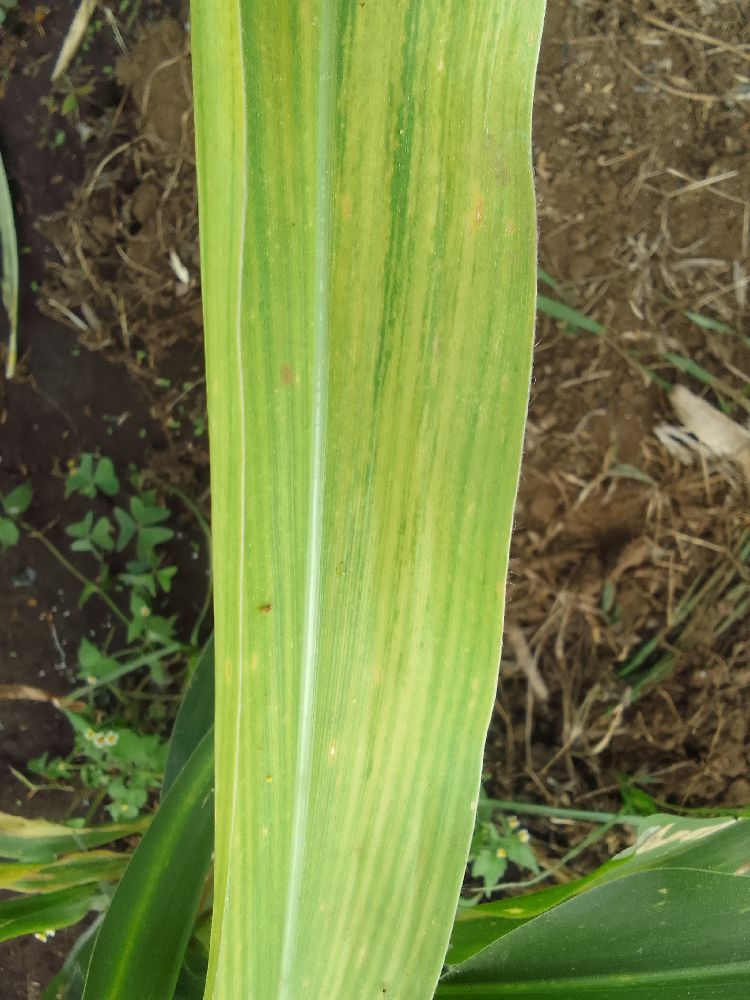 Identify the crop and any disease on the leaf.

maize, maize lethal necrosis
